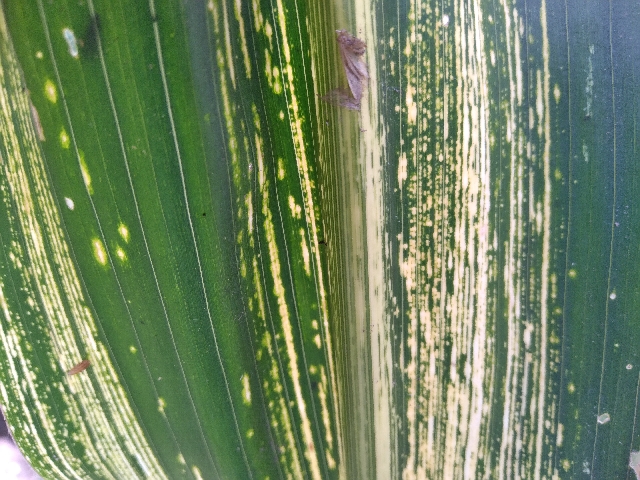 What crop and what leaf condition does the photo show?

maize, maize streak virus
